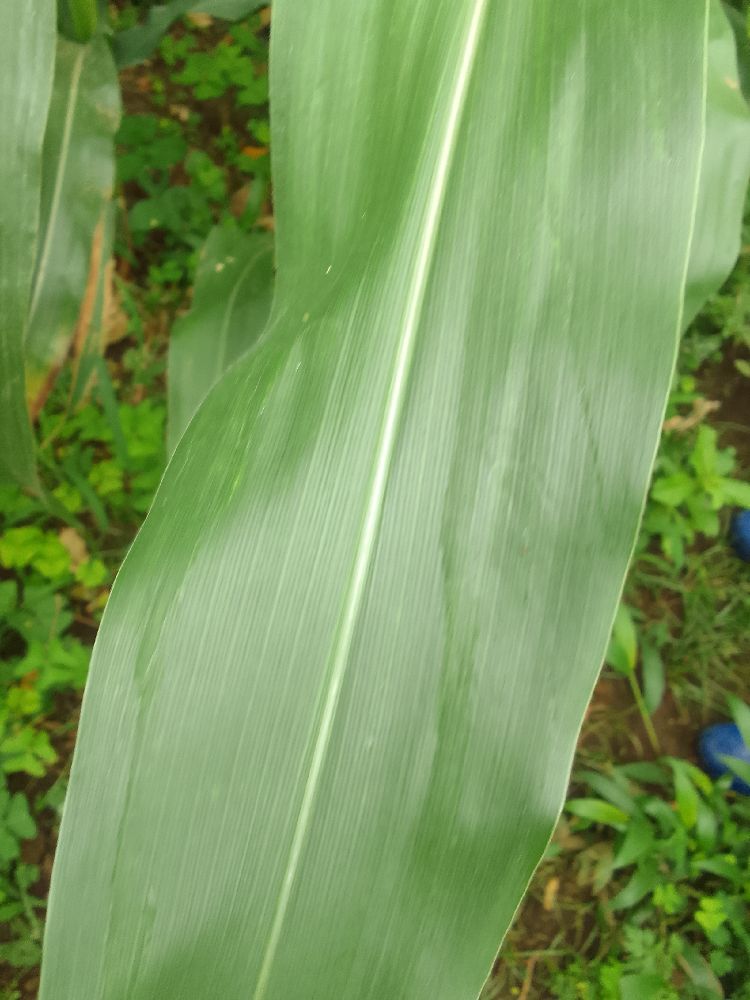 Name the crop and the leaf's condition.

maize, healthy
